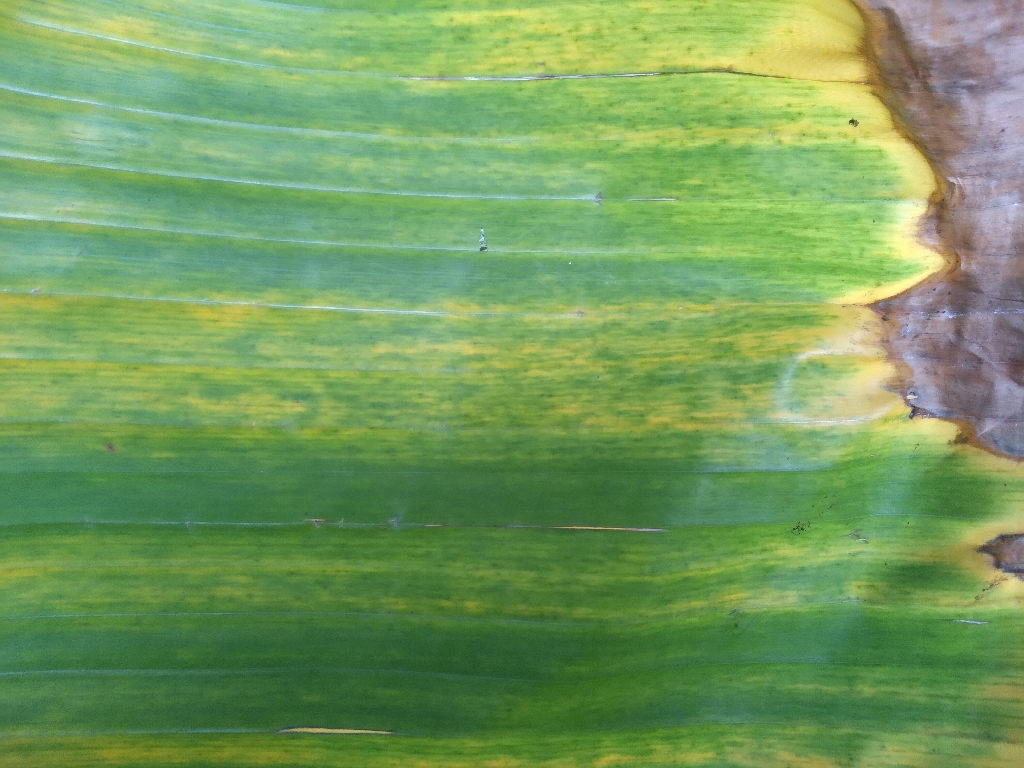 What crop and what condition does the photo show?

banana, fusarium wilt race 1
